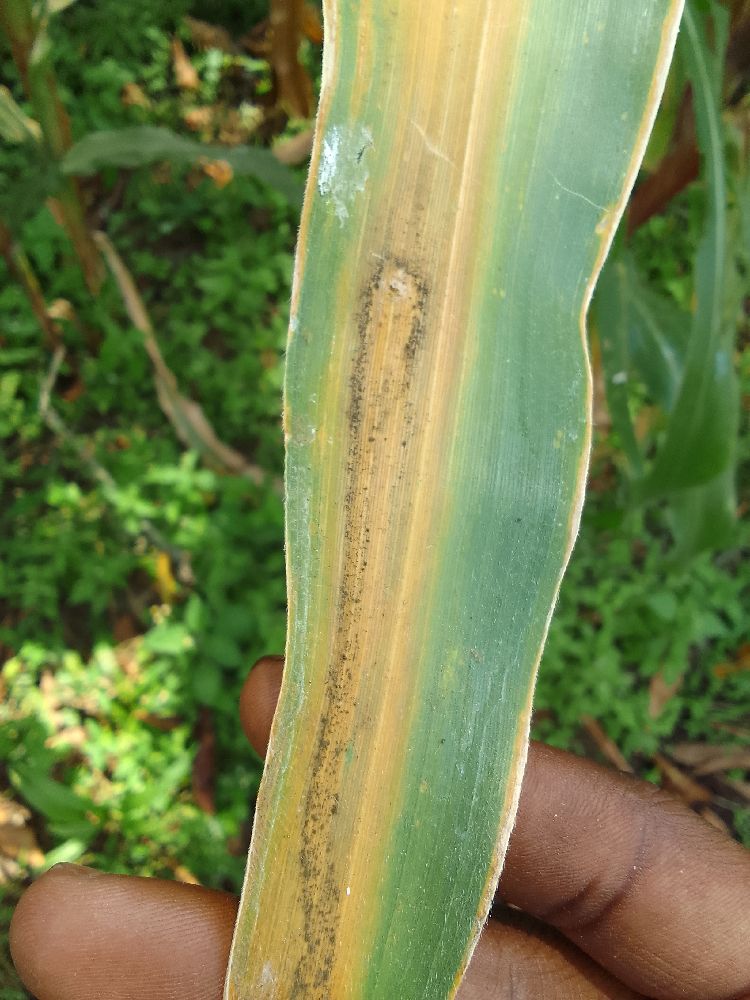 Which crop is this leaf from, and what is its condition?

maize, maize lethal necrosis
